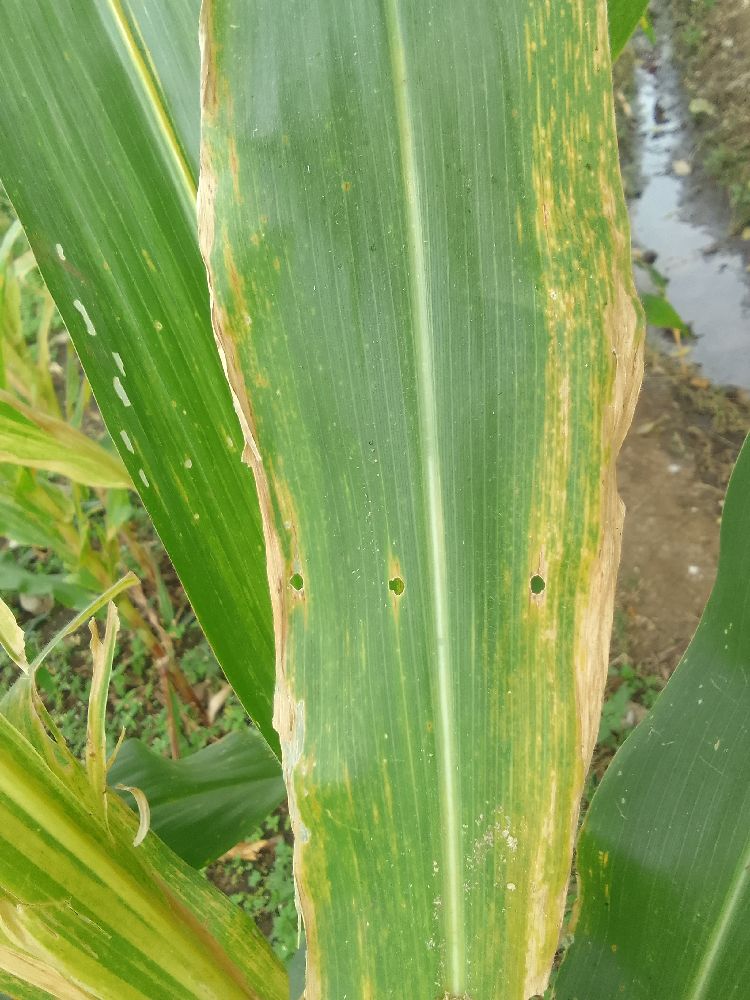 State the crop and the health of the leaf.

maize, maize lethal necrosis
